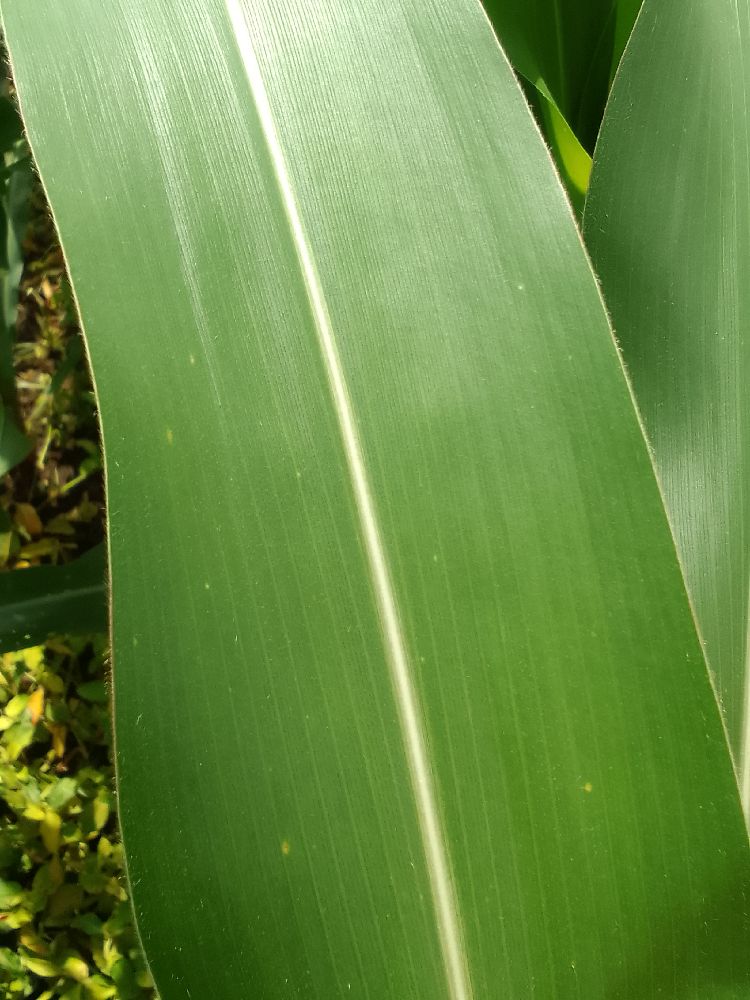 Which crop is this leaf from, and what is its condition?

maize, healthy
